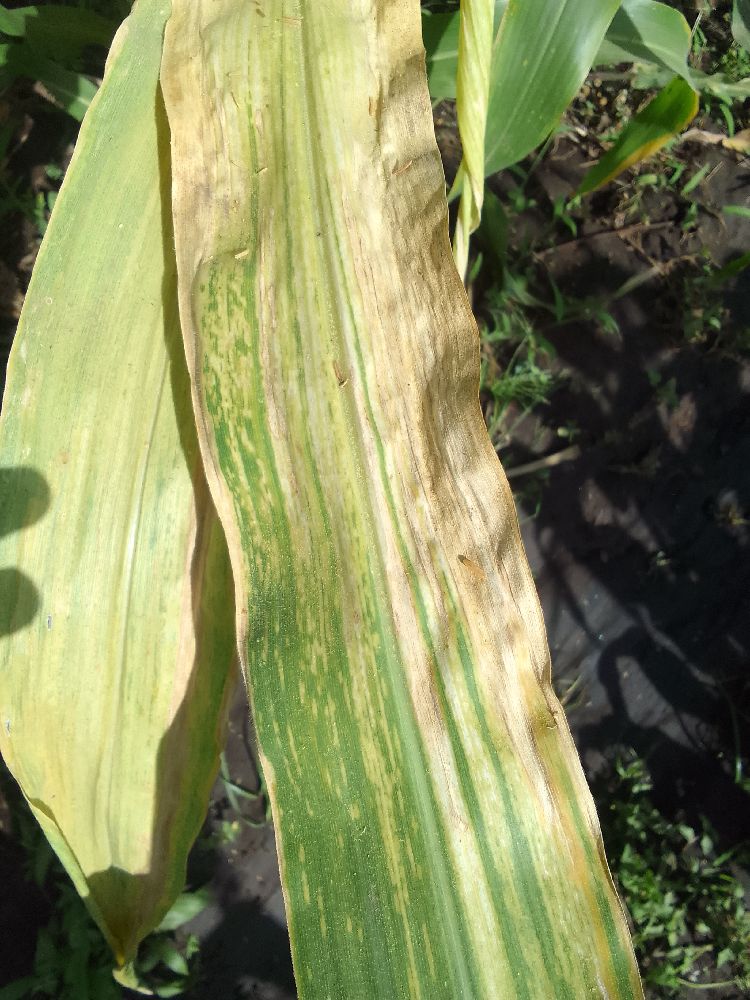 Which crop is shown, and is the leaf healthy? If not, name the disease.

maize, maize lethal necrosis
